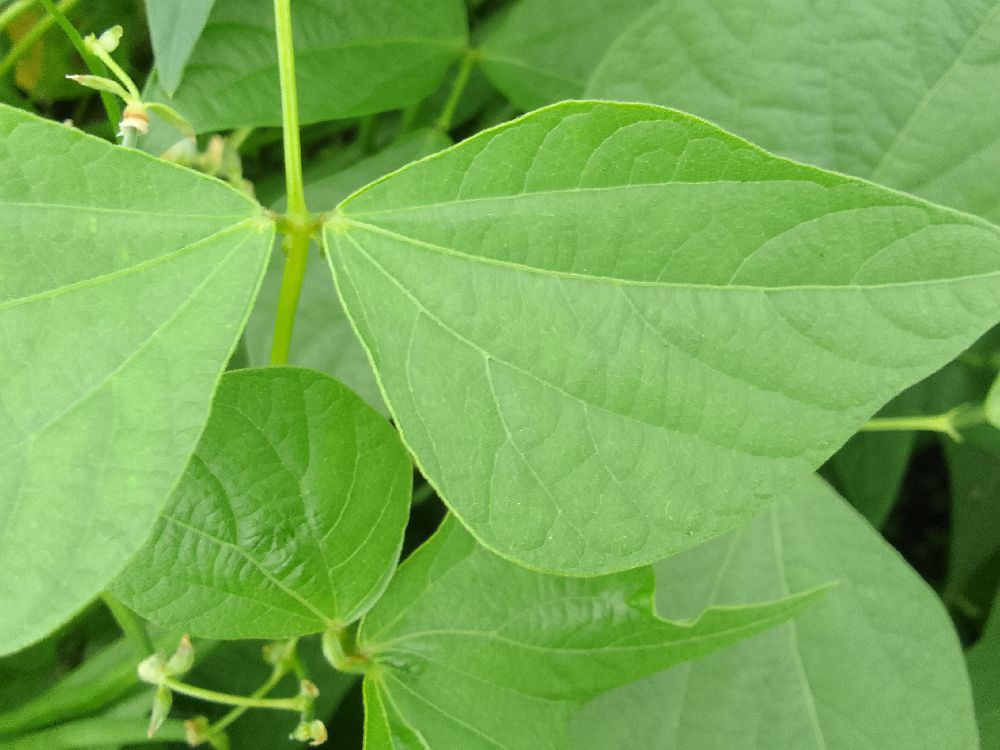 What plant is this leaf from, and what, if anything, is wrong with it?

common bean, healthy
